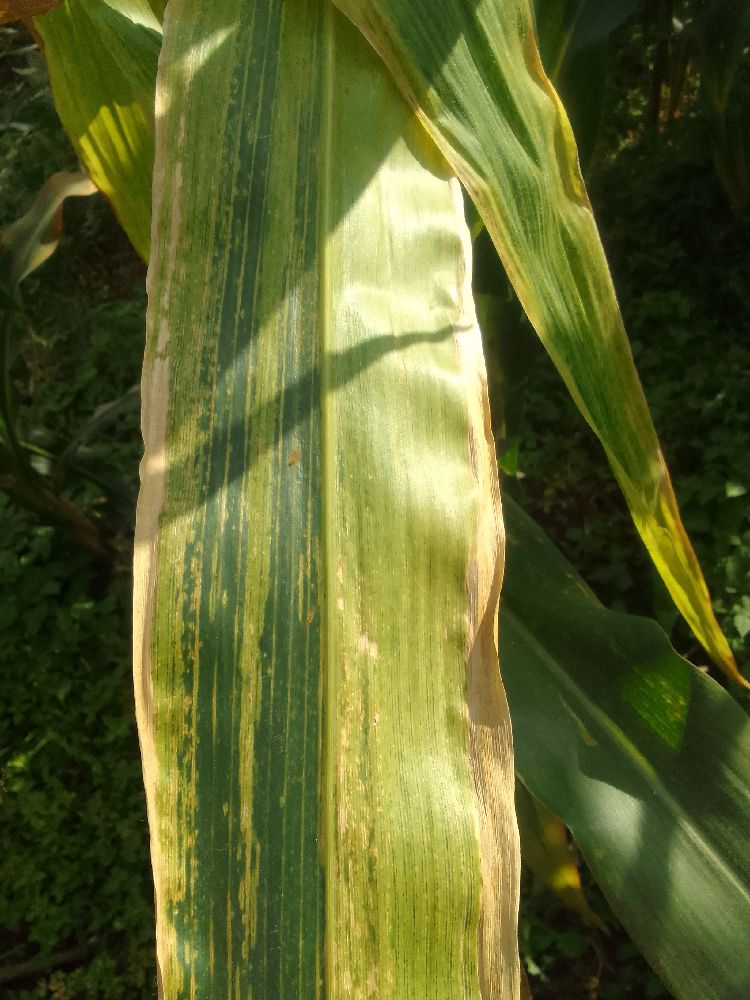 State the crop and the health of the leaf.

maize, maize lethal necrosis
